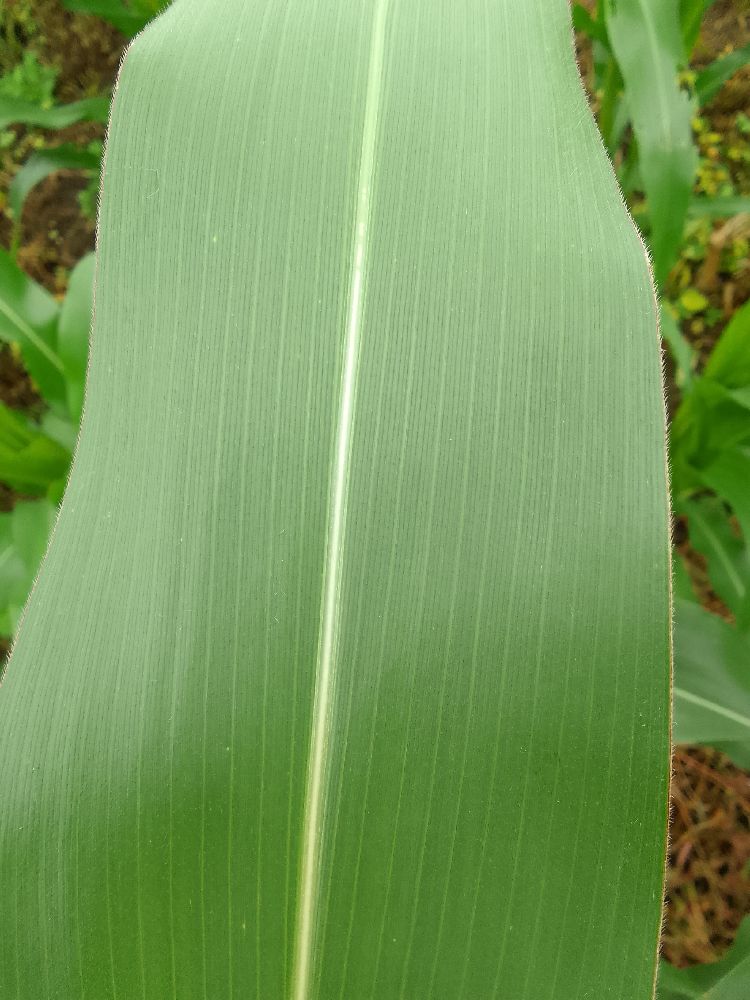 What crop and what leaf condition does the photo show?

maize, healthy
